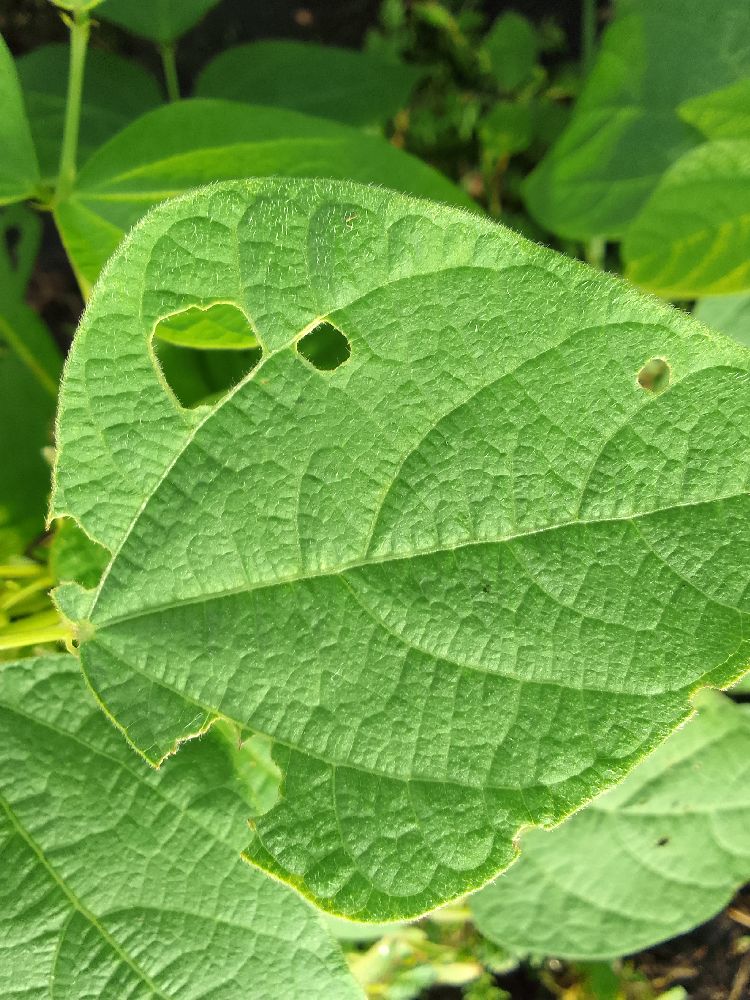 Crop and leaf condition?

common bean, healthy
